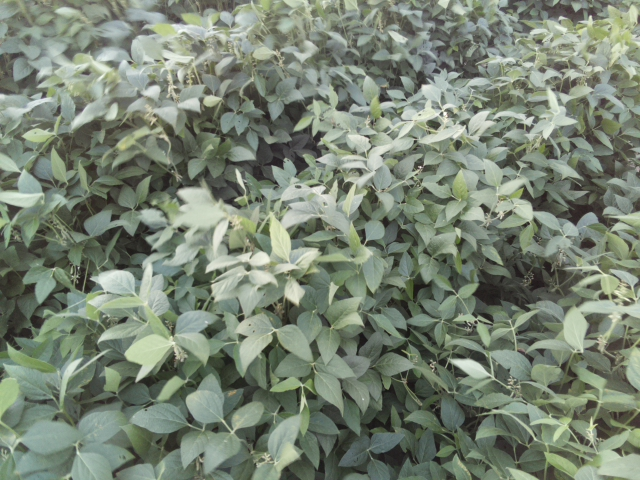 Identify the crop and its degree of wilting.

soybean, leaves with no wilting
